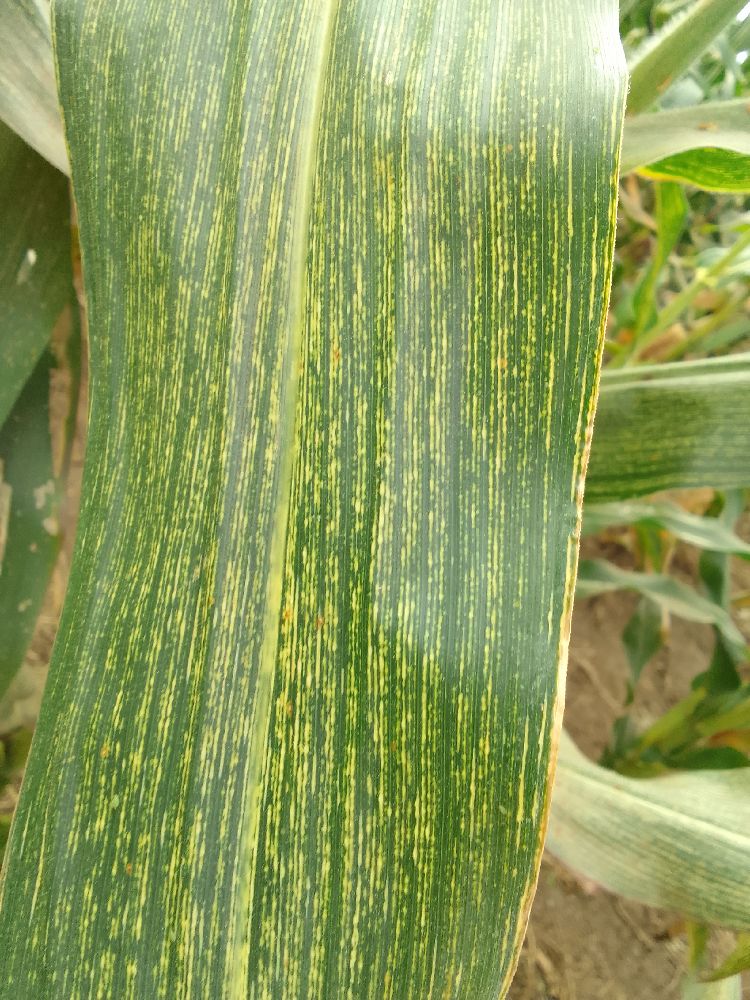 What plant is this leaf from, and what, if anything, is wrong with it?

maize, maize streak virus
